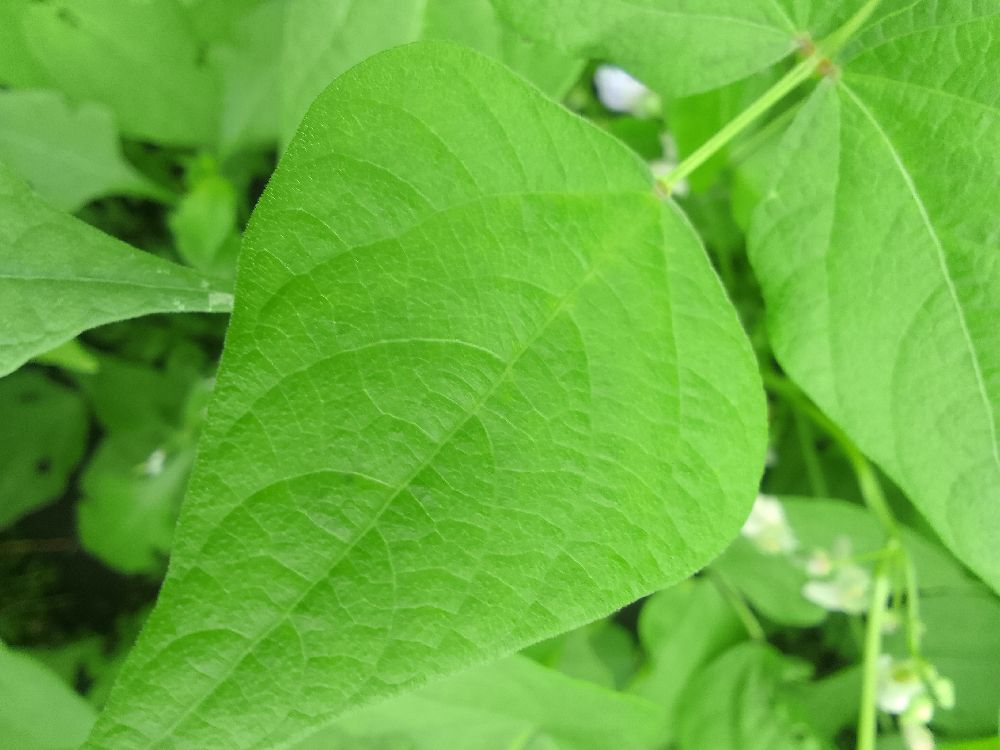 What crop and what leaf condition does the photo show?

common bean, healthy
